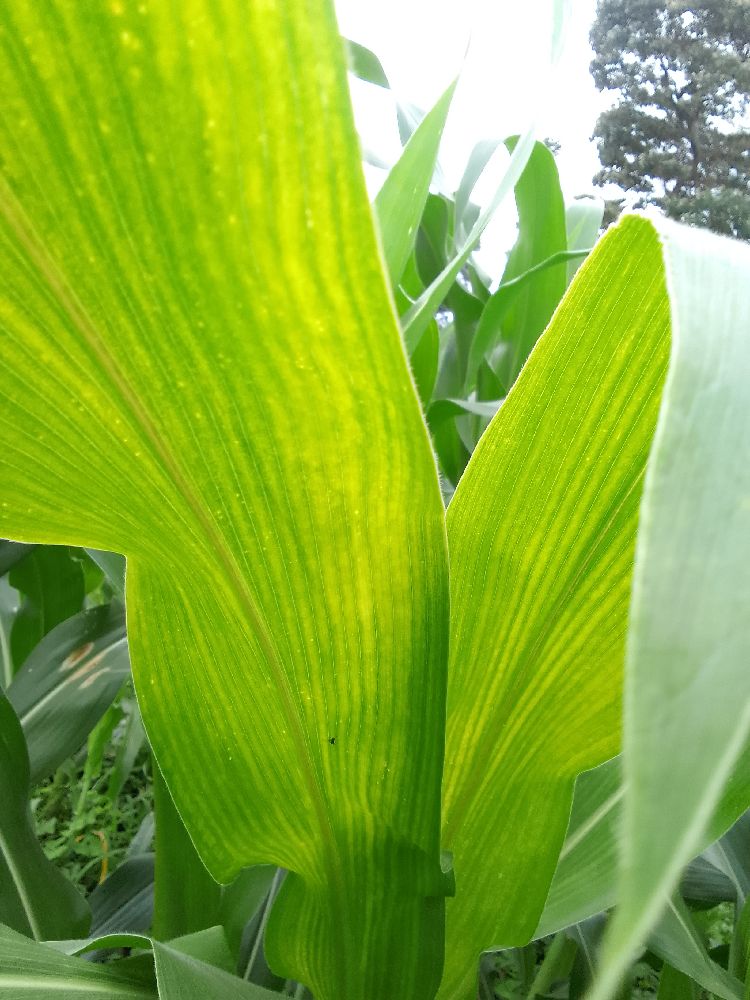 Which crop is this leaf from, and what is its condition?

maize, maize lethal necrosis
